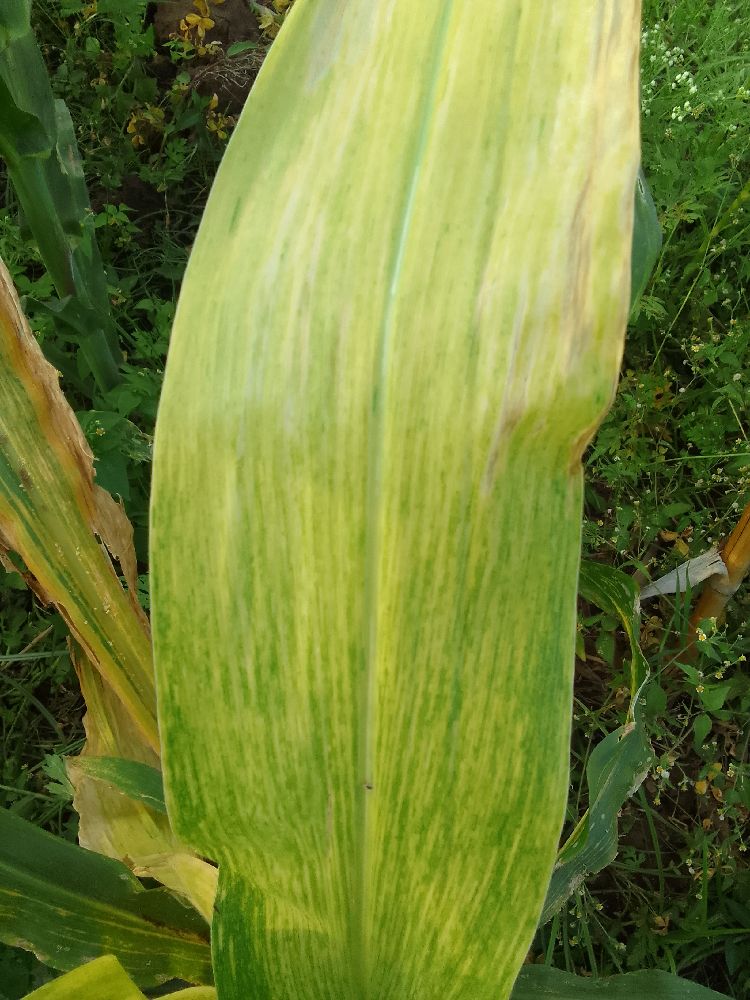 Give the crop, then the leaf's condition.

maize, maize lethal necrosis
